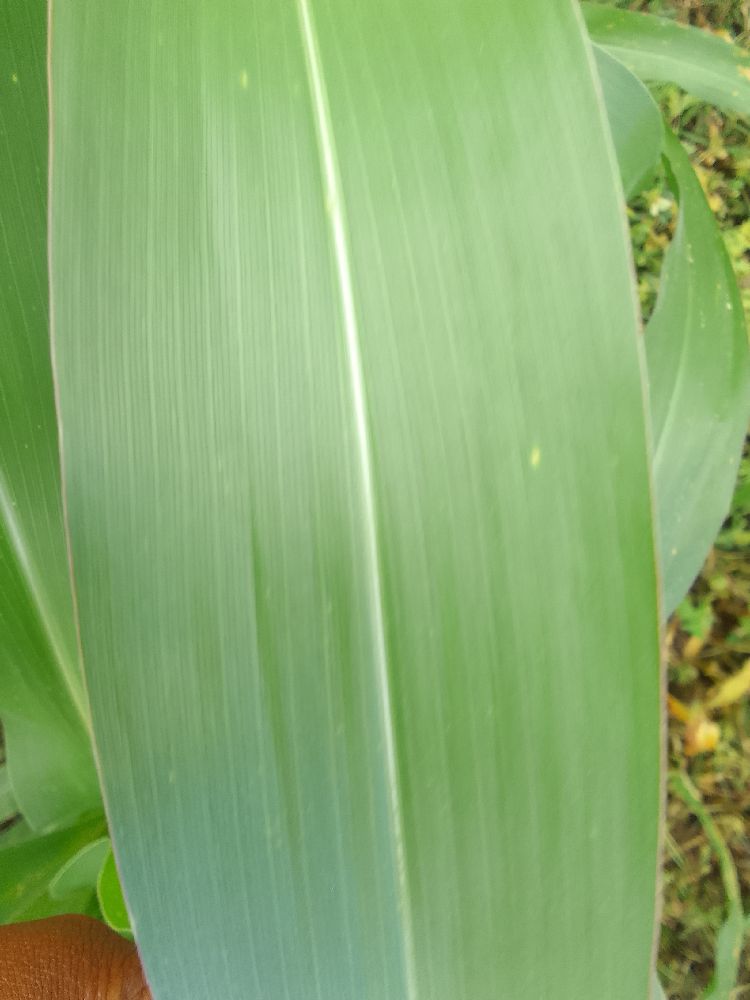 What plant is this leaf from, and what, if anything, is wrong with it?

maize, healthy
